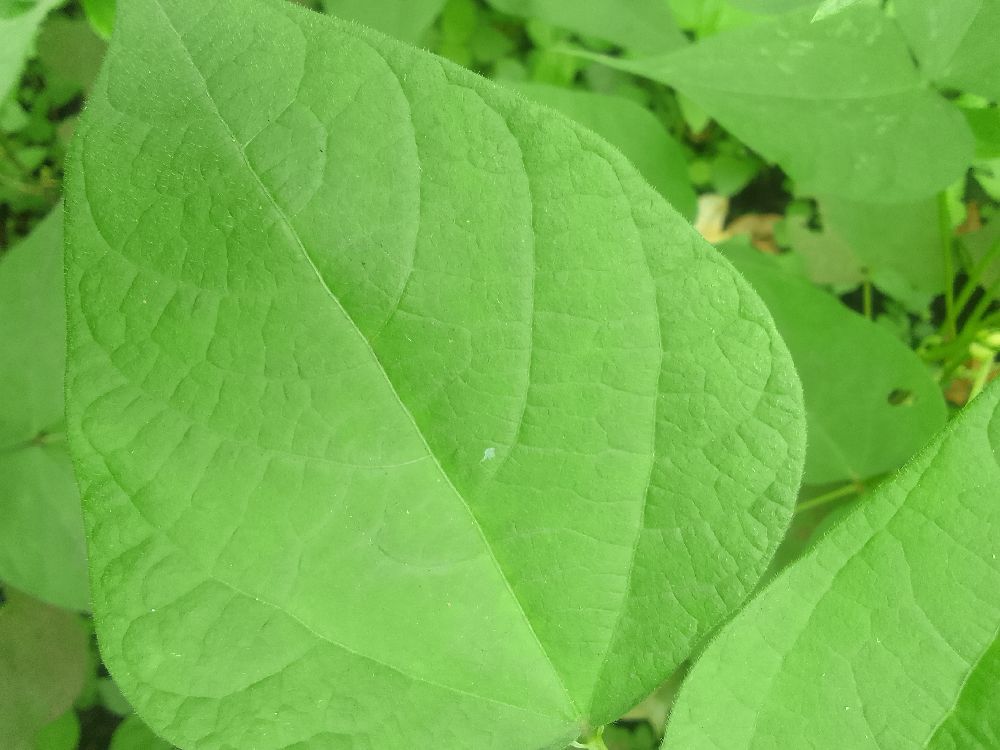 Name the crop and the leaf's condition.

common bean, healthy
